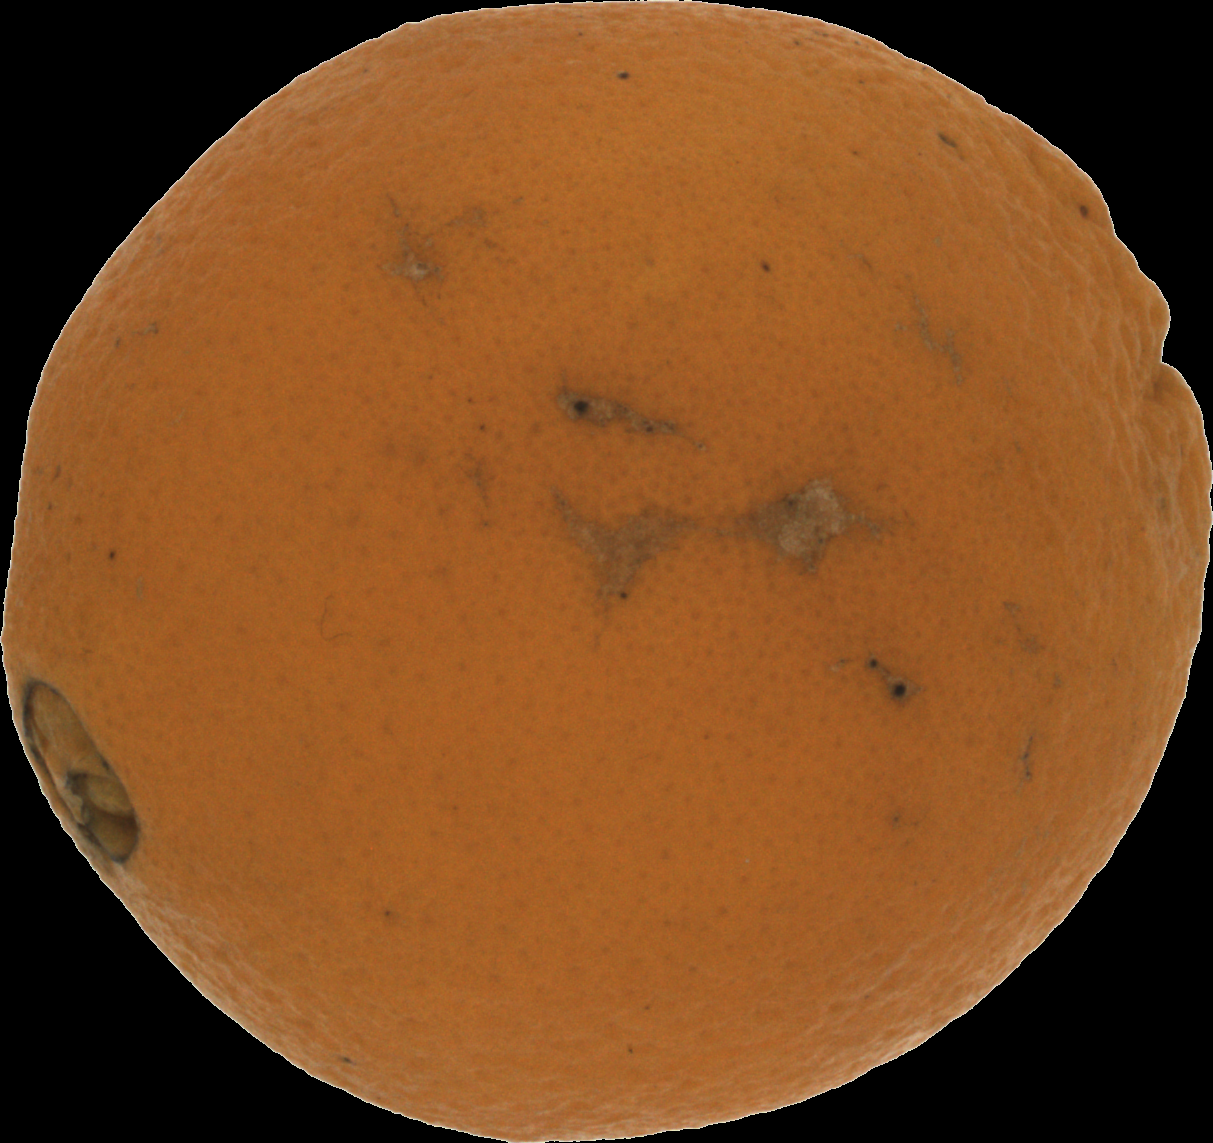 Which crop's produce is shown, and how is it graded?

orange, bad
